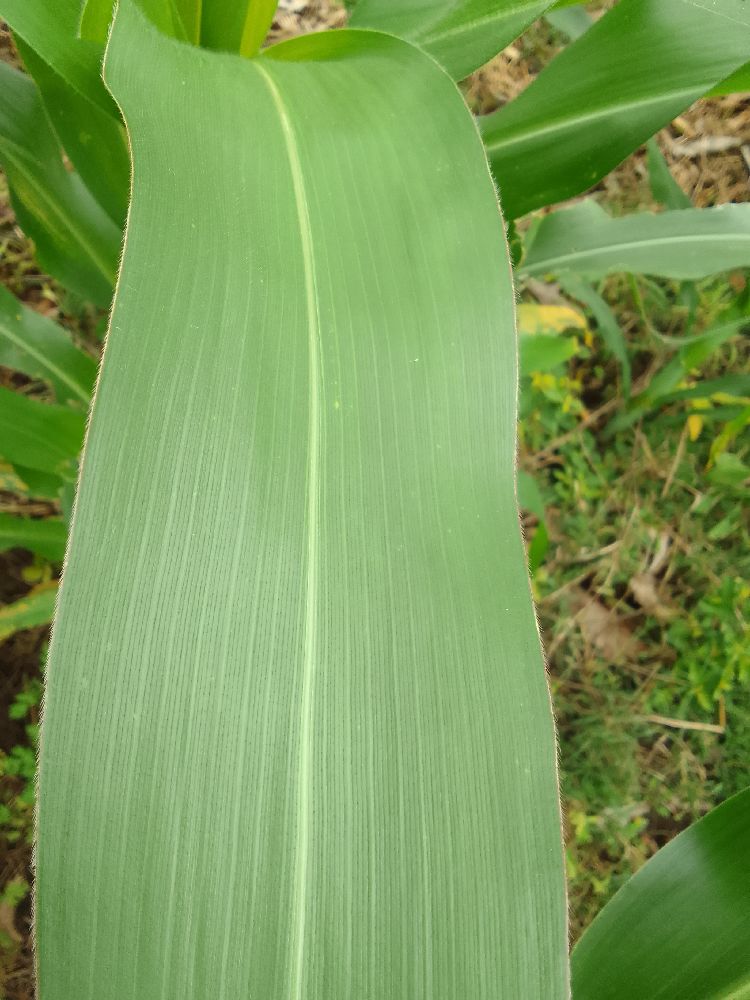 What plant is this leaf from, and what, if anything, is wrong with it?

maize, healthy
